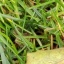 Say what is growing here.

grass
